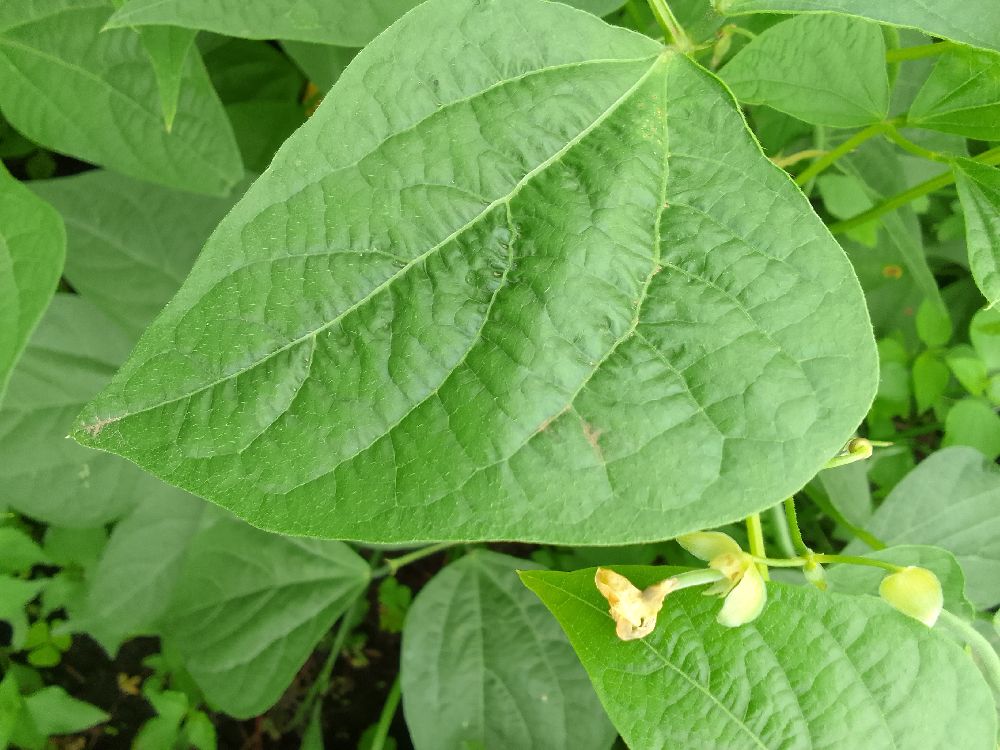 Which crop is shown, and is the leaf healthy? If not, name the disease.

common bean, healthy
